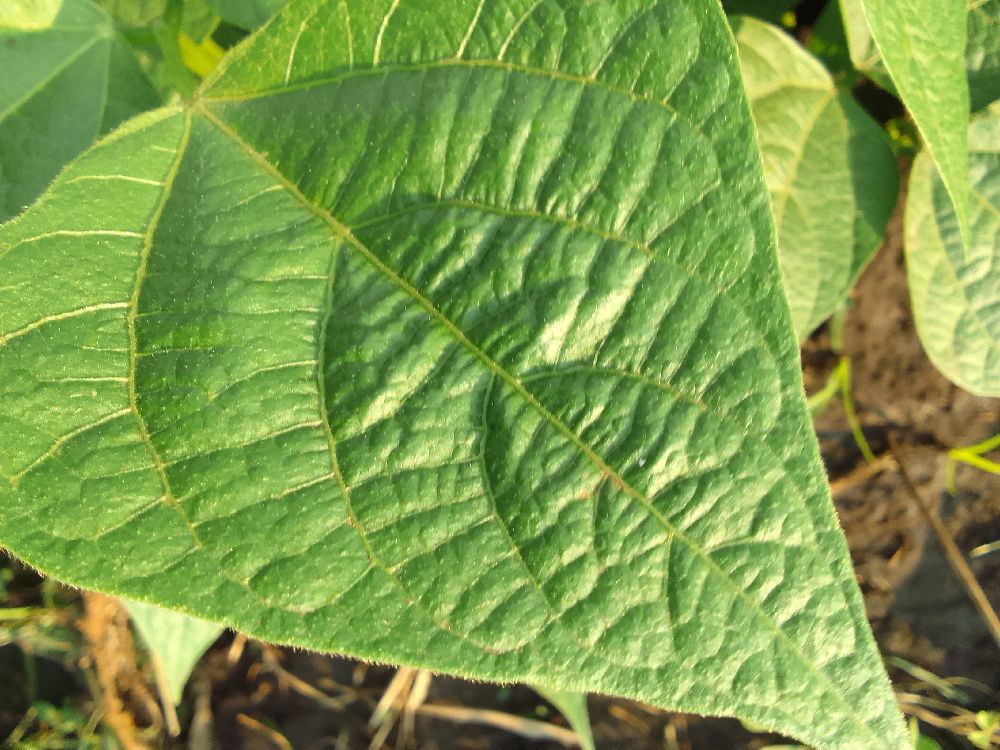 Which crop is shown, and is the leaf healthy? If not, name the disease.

common bean, healthy
